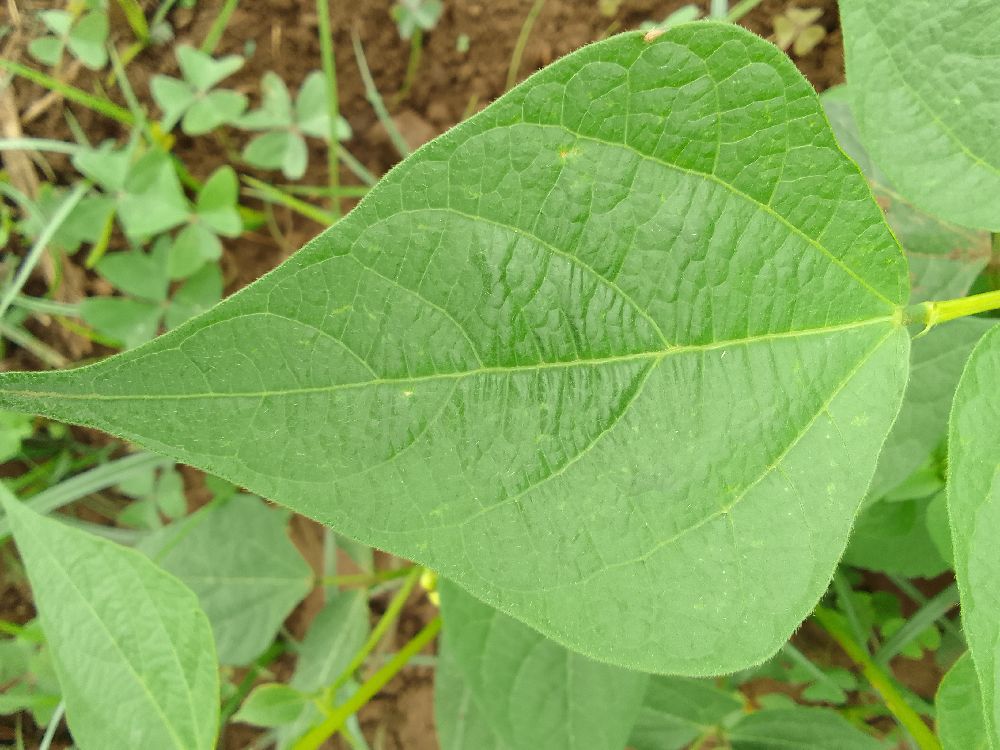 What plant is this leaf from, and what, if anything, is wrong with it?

common bean, healthy
